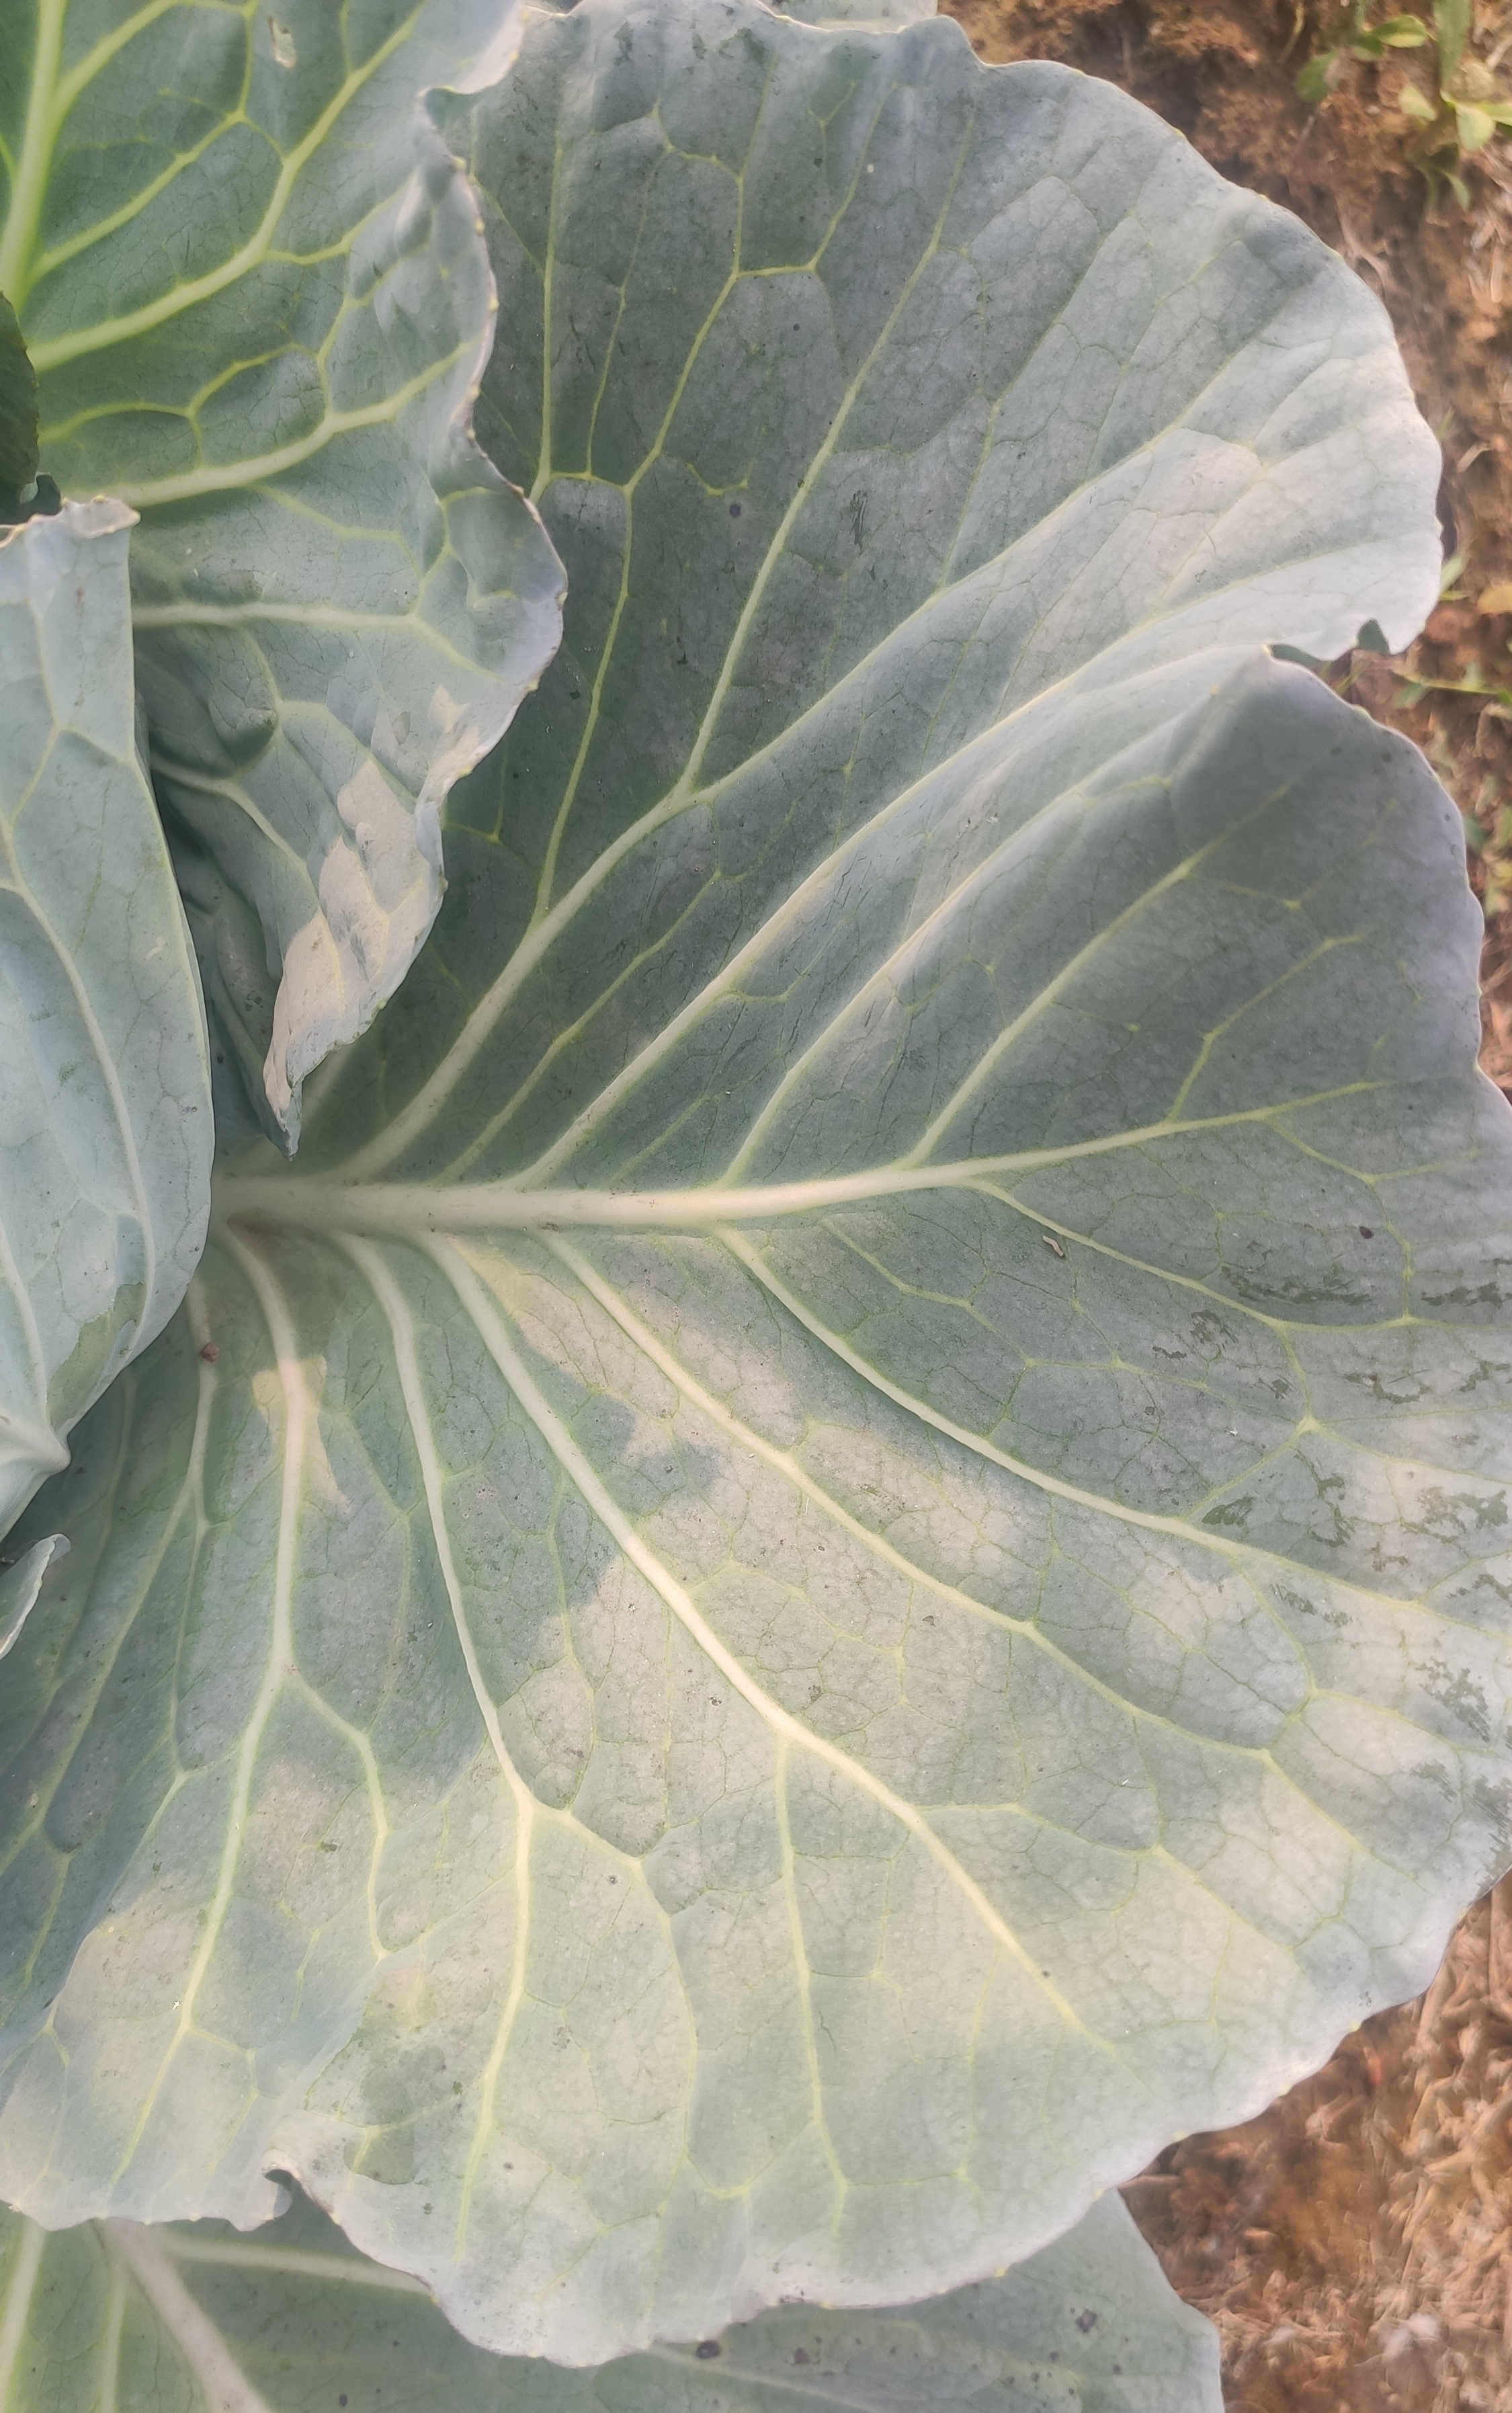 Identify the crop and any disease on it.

cabbage, healthy
